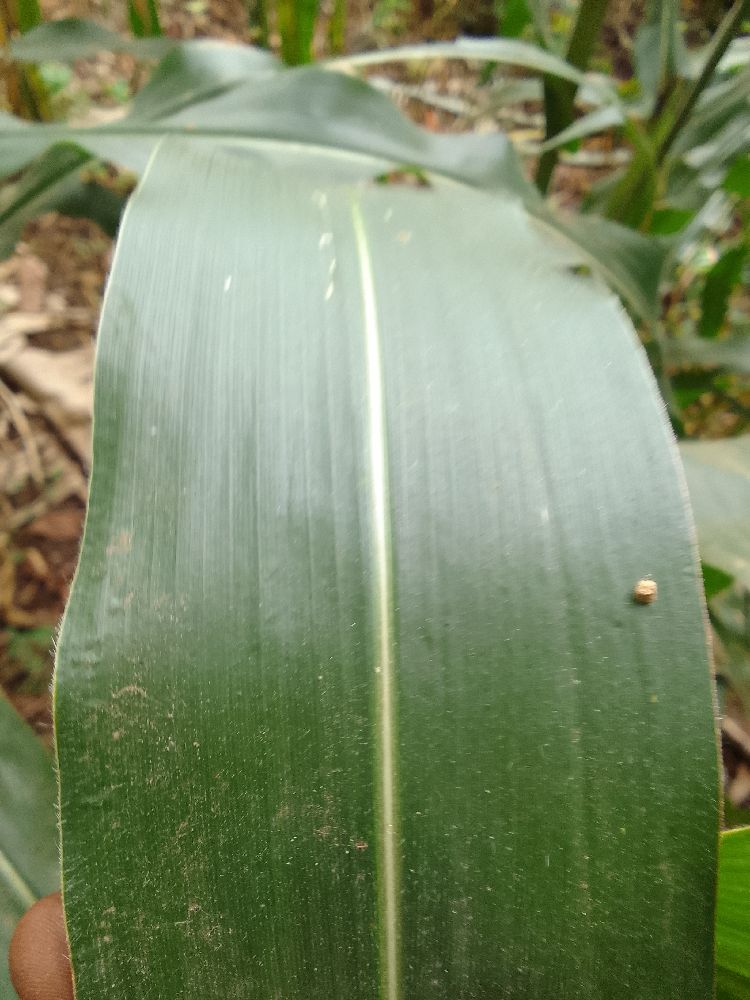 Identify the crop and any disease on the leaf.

maize, healthy
